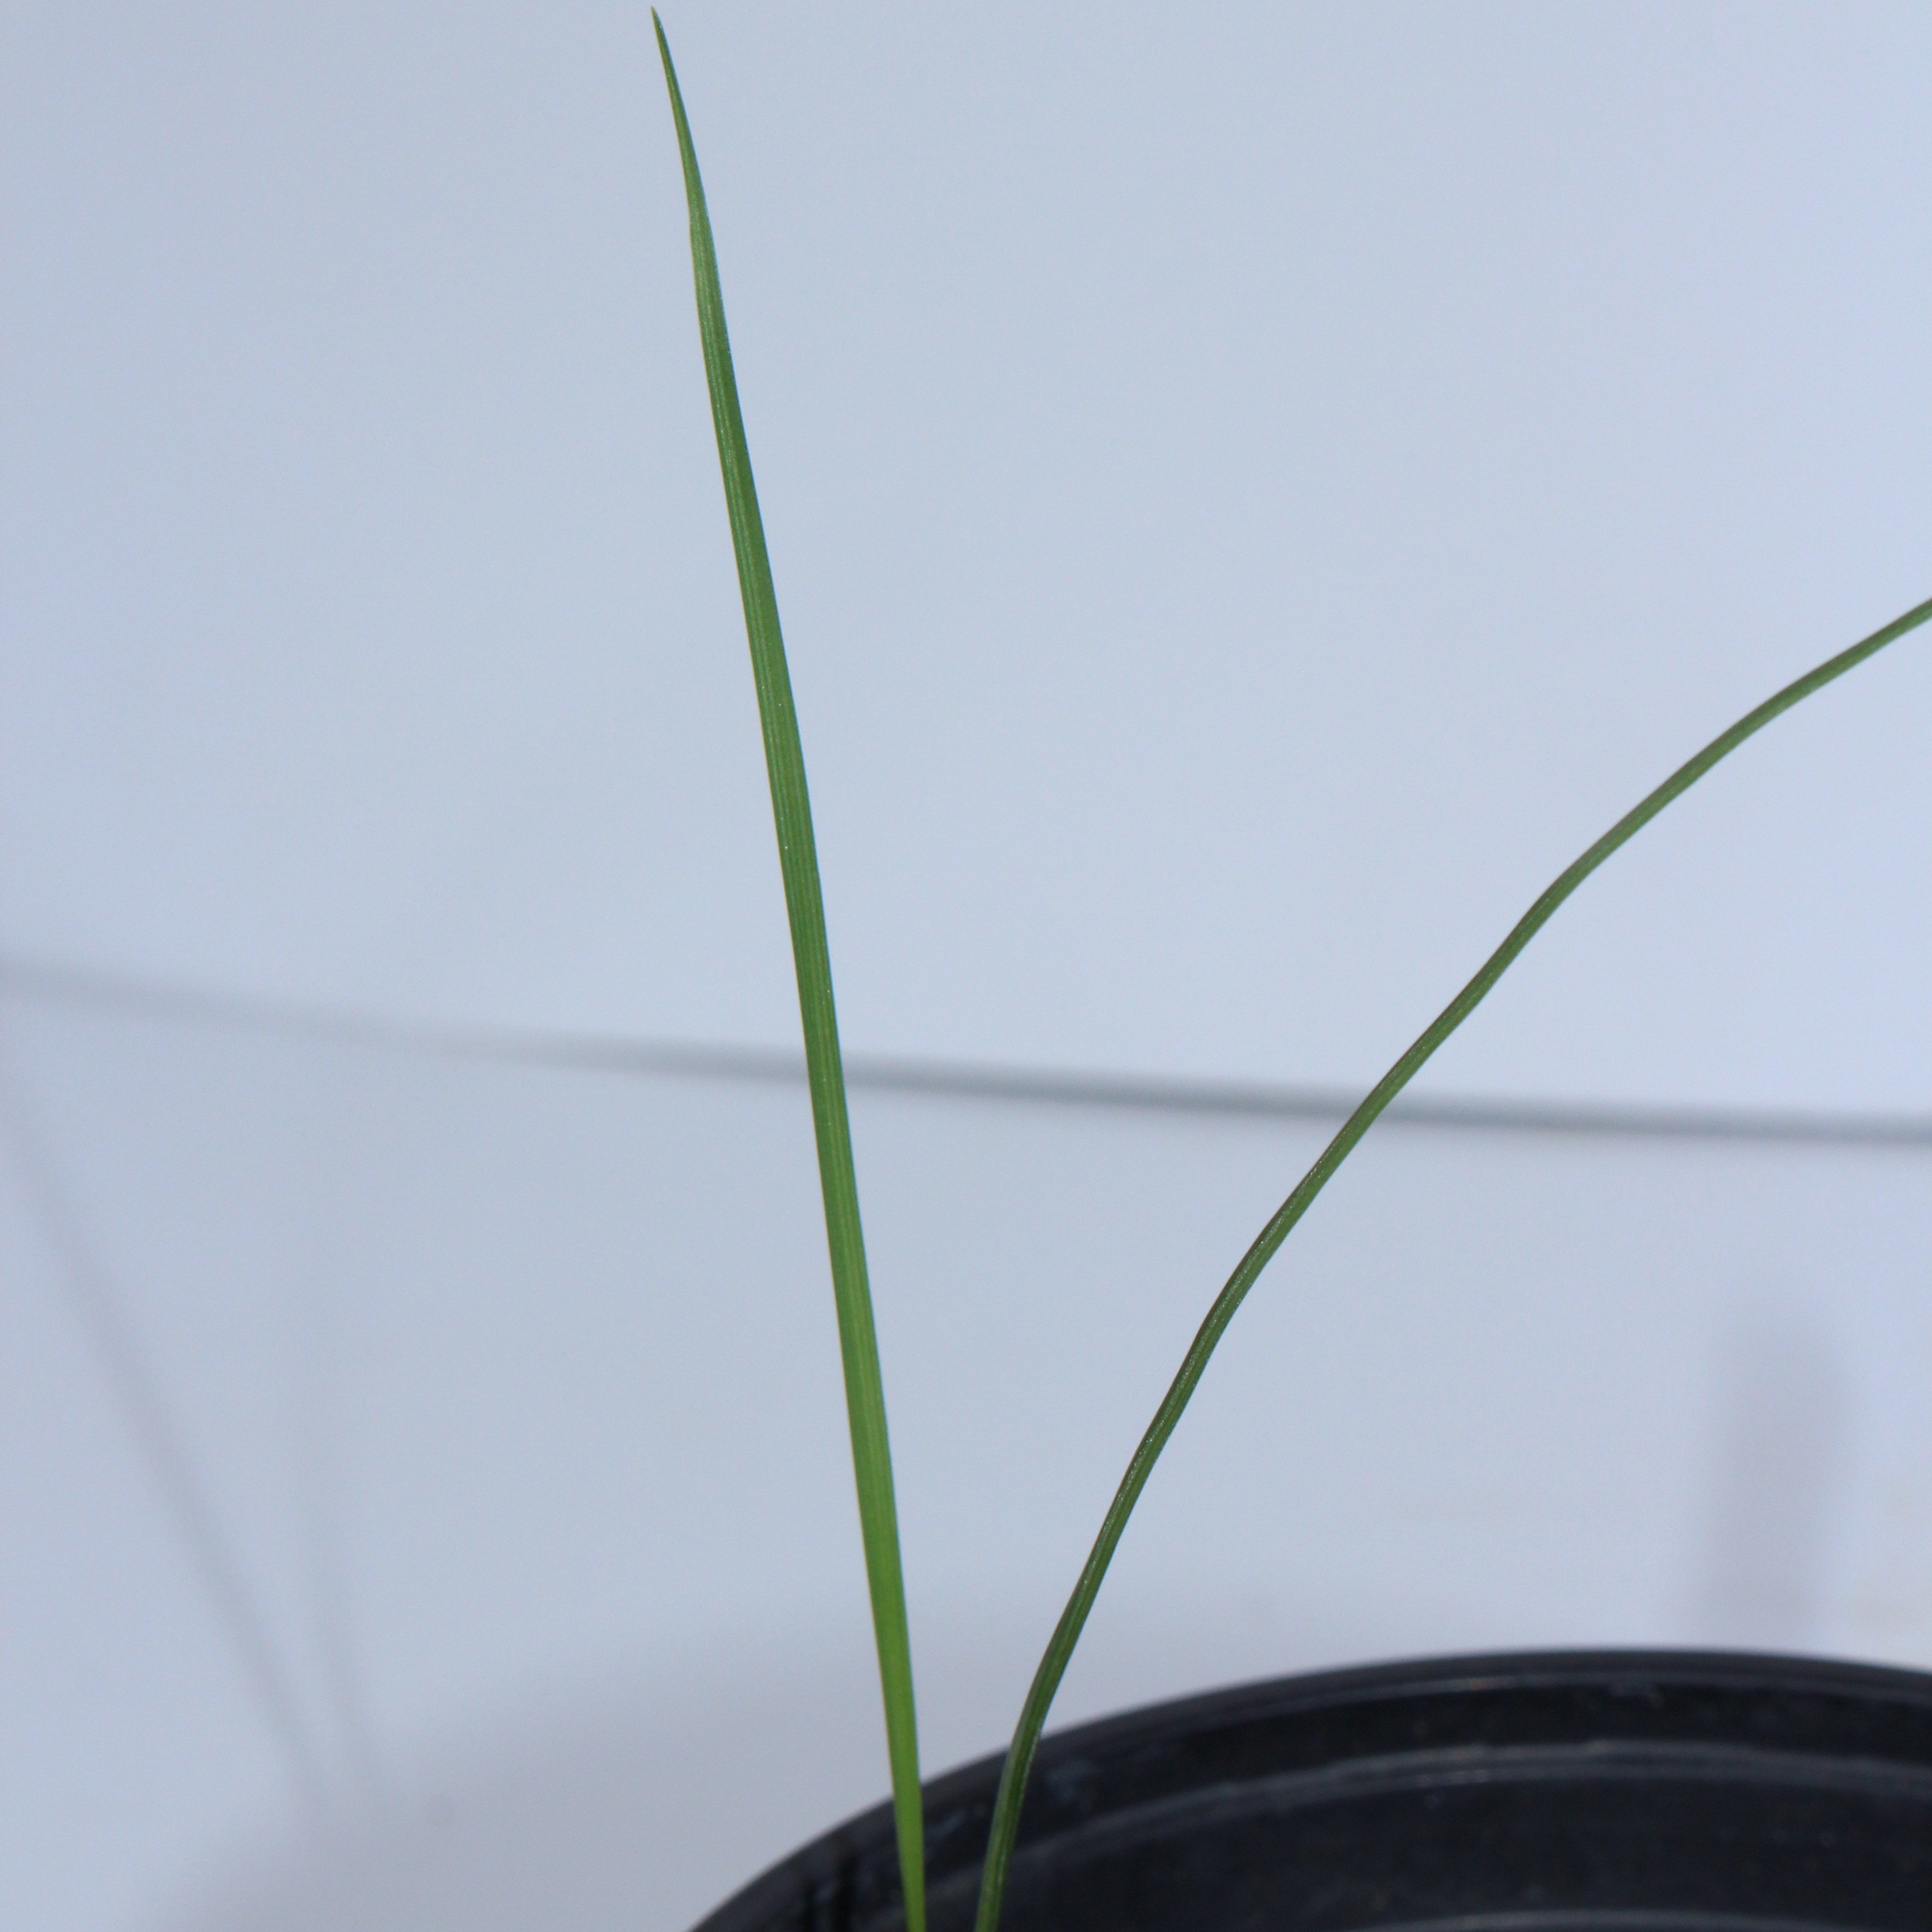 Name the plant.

Lolium multiflorum
